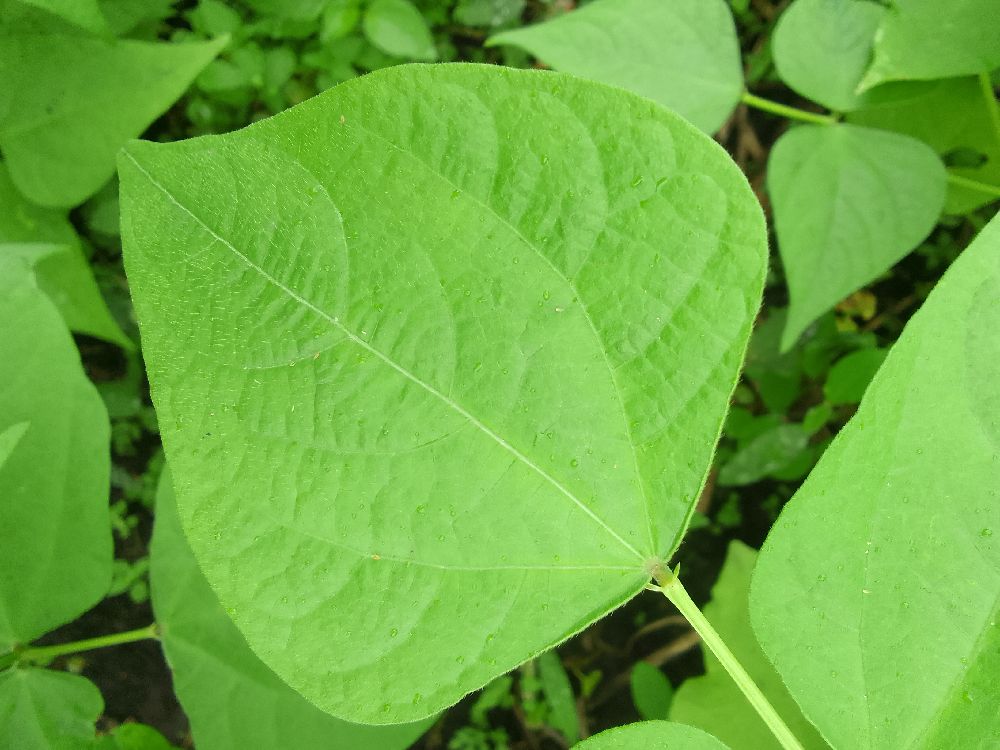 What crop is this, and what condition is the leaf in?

common bean, healthy
